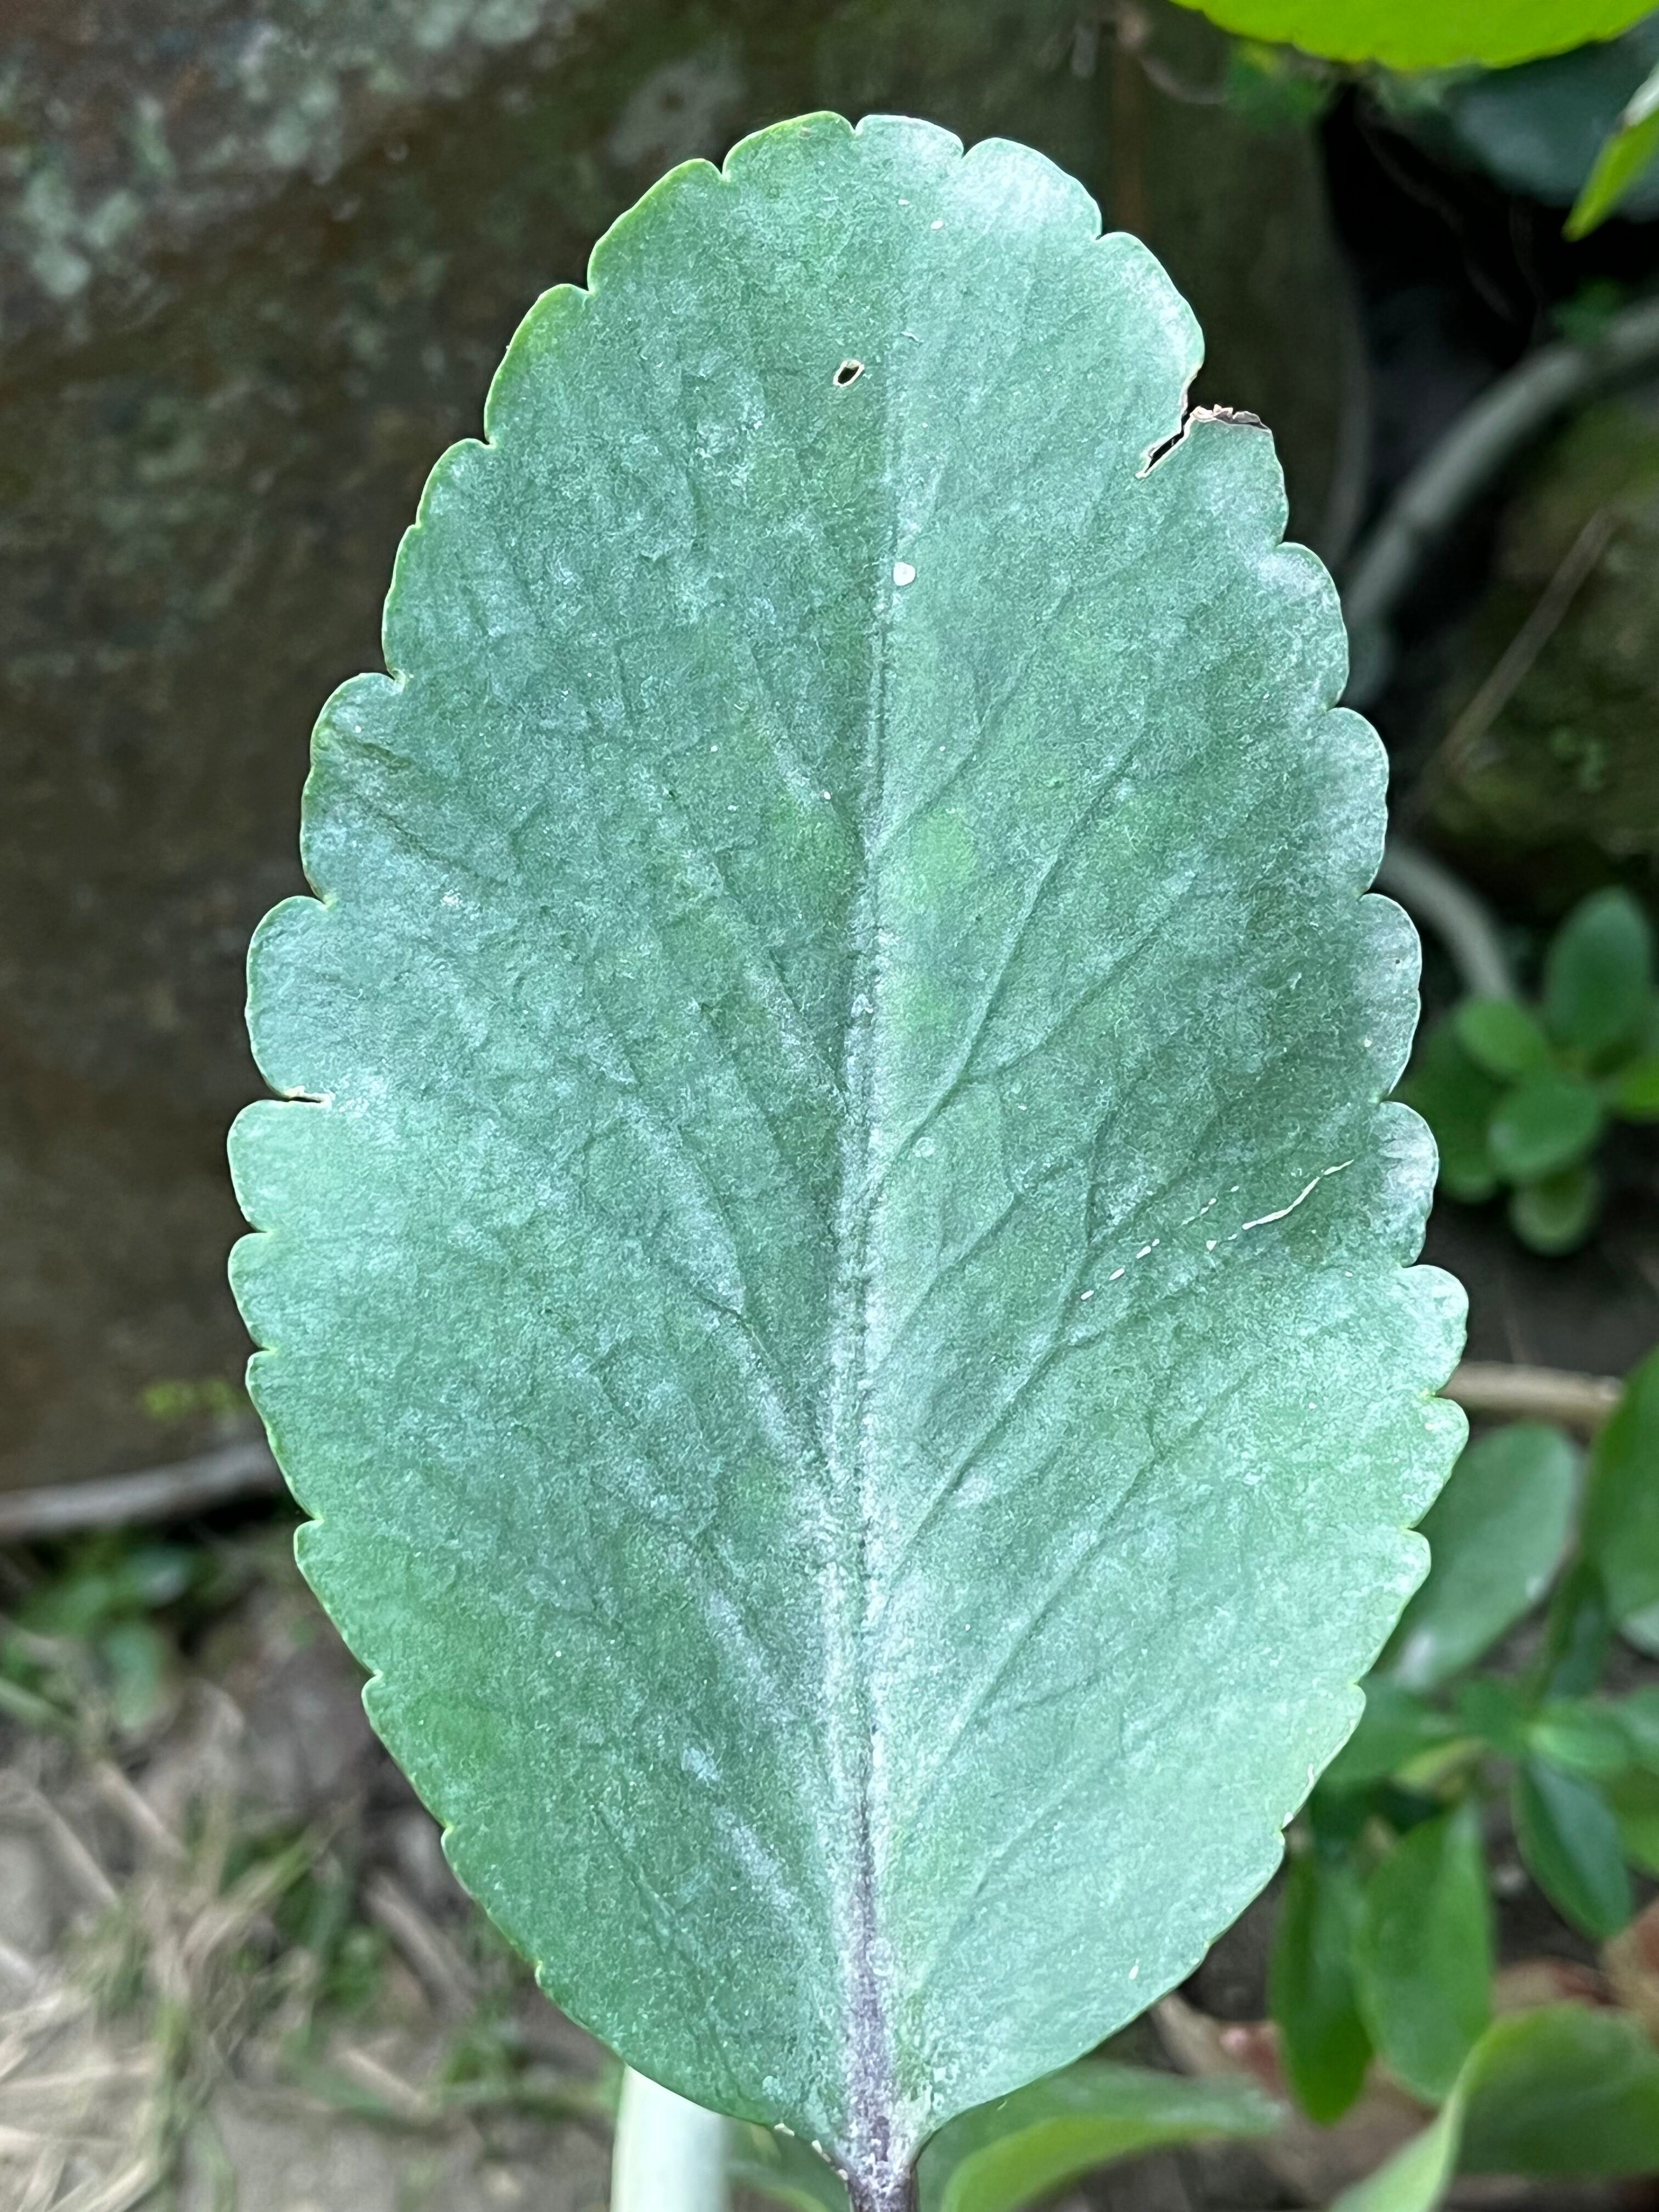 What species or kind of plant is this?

pathorkuci
